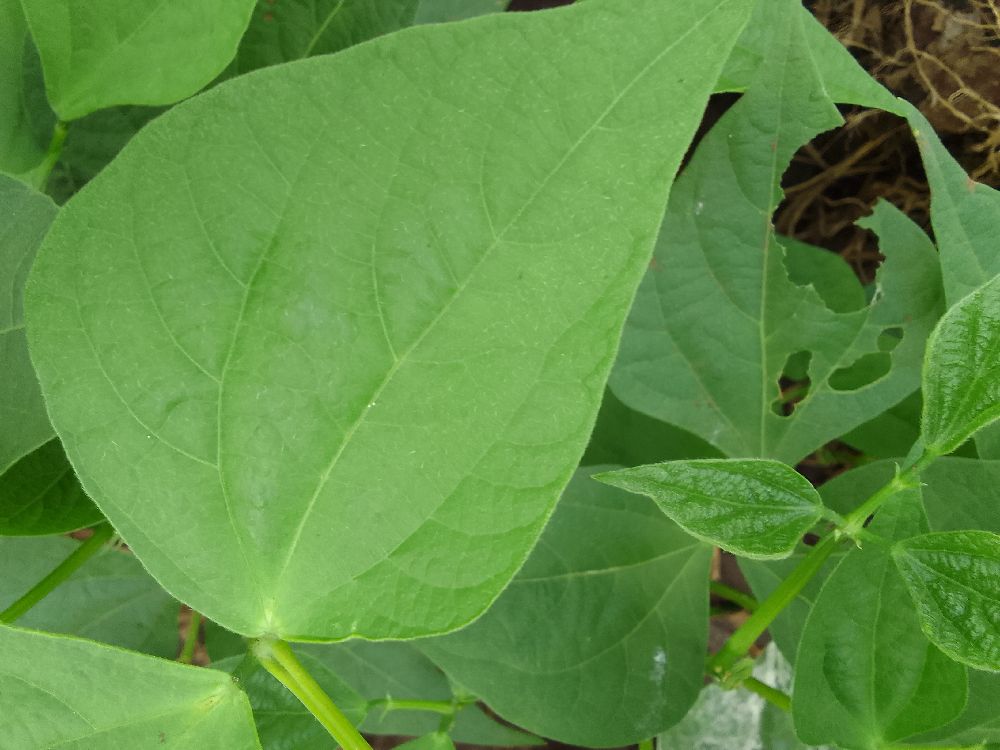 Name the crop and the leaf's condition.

common bean, healthy
